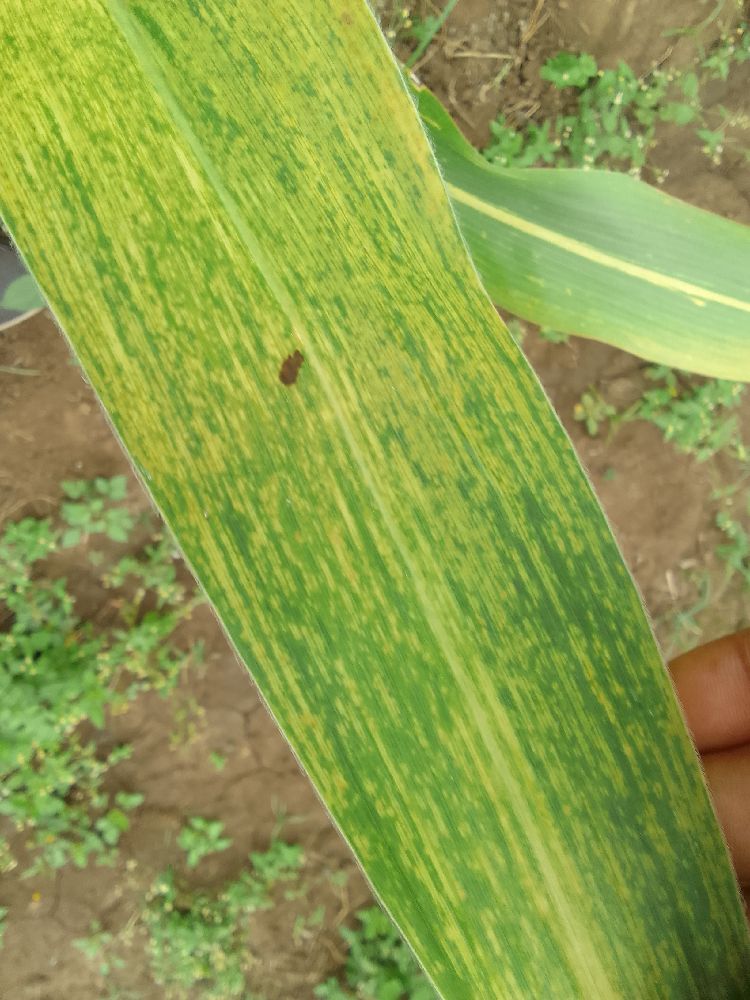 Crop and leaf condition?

maize, maize lethal necrosis
